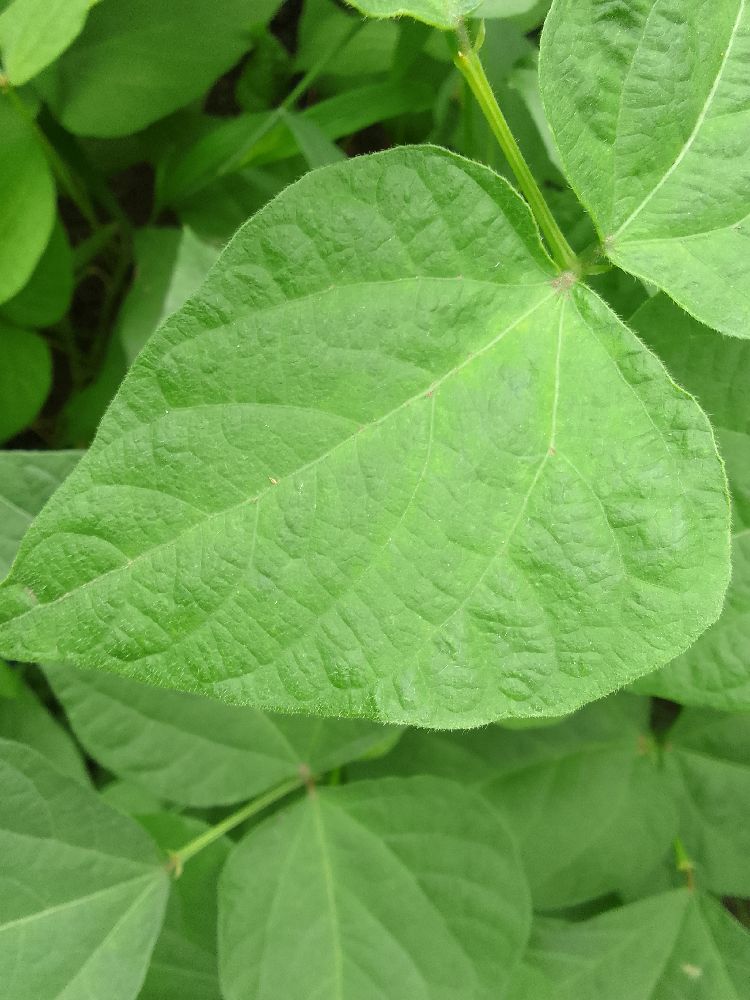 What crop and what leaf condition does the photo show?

common bean, healthy
